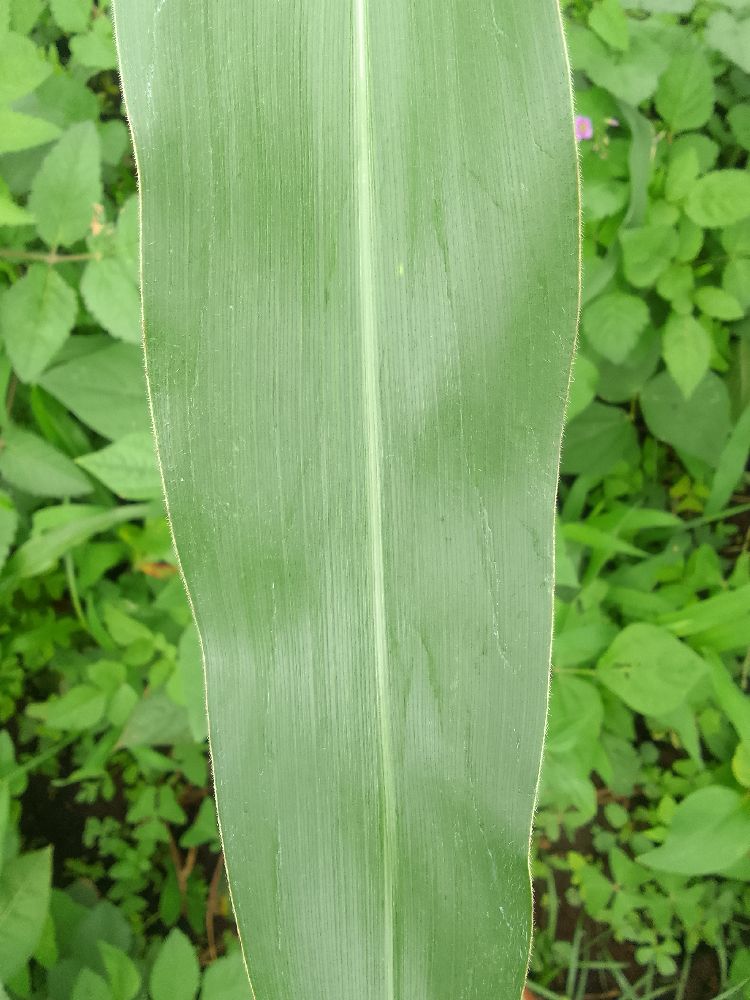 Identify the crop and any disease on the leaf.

maize, healthy
